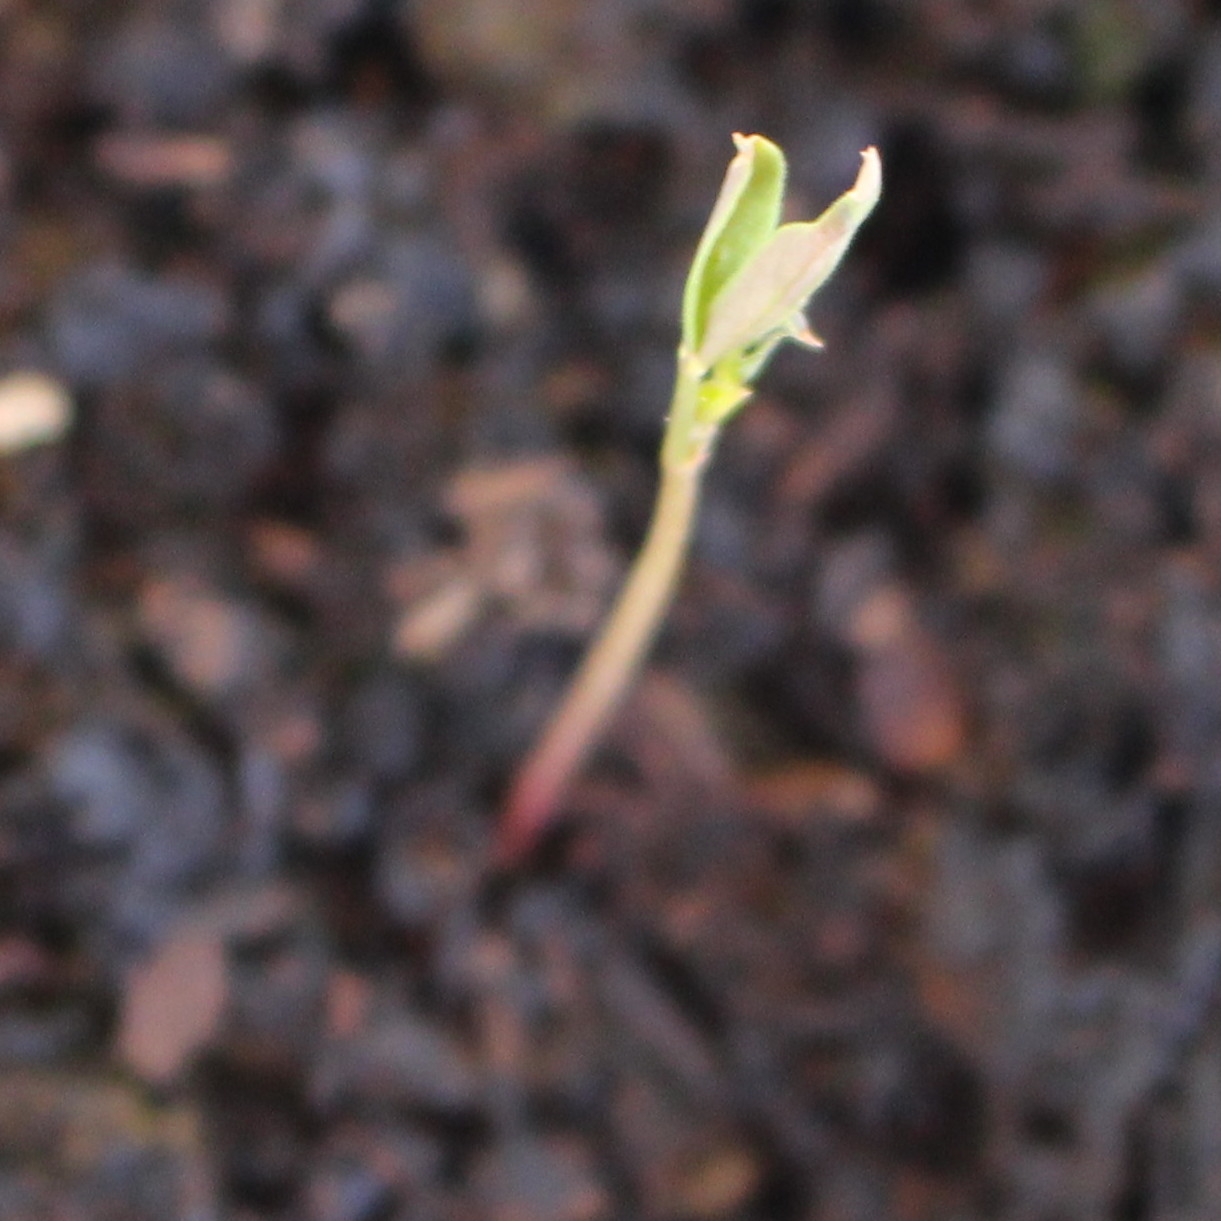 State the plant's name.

Vicia sativa
